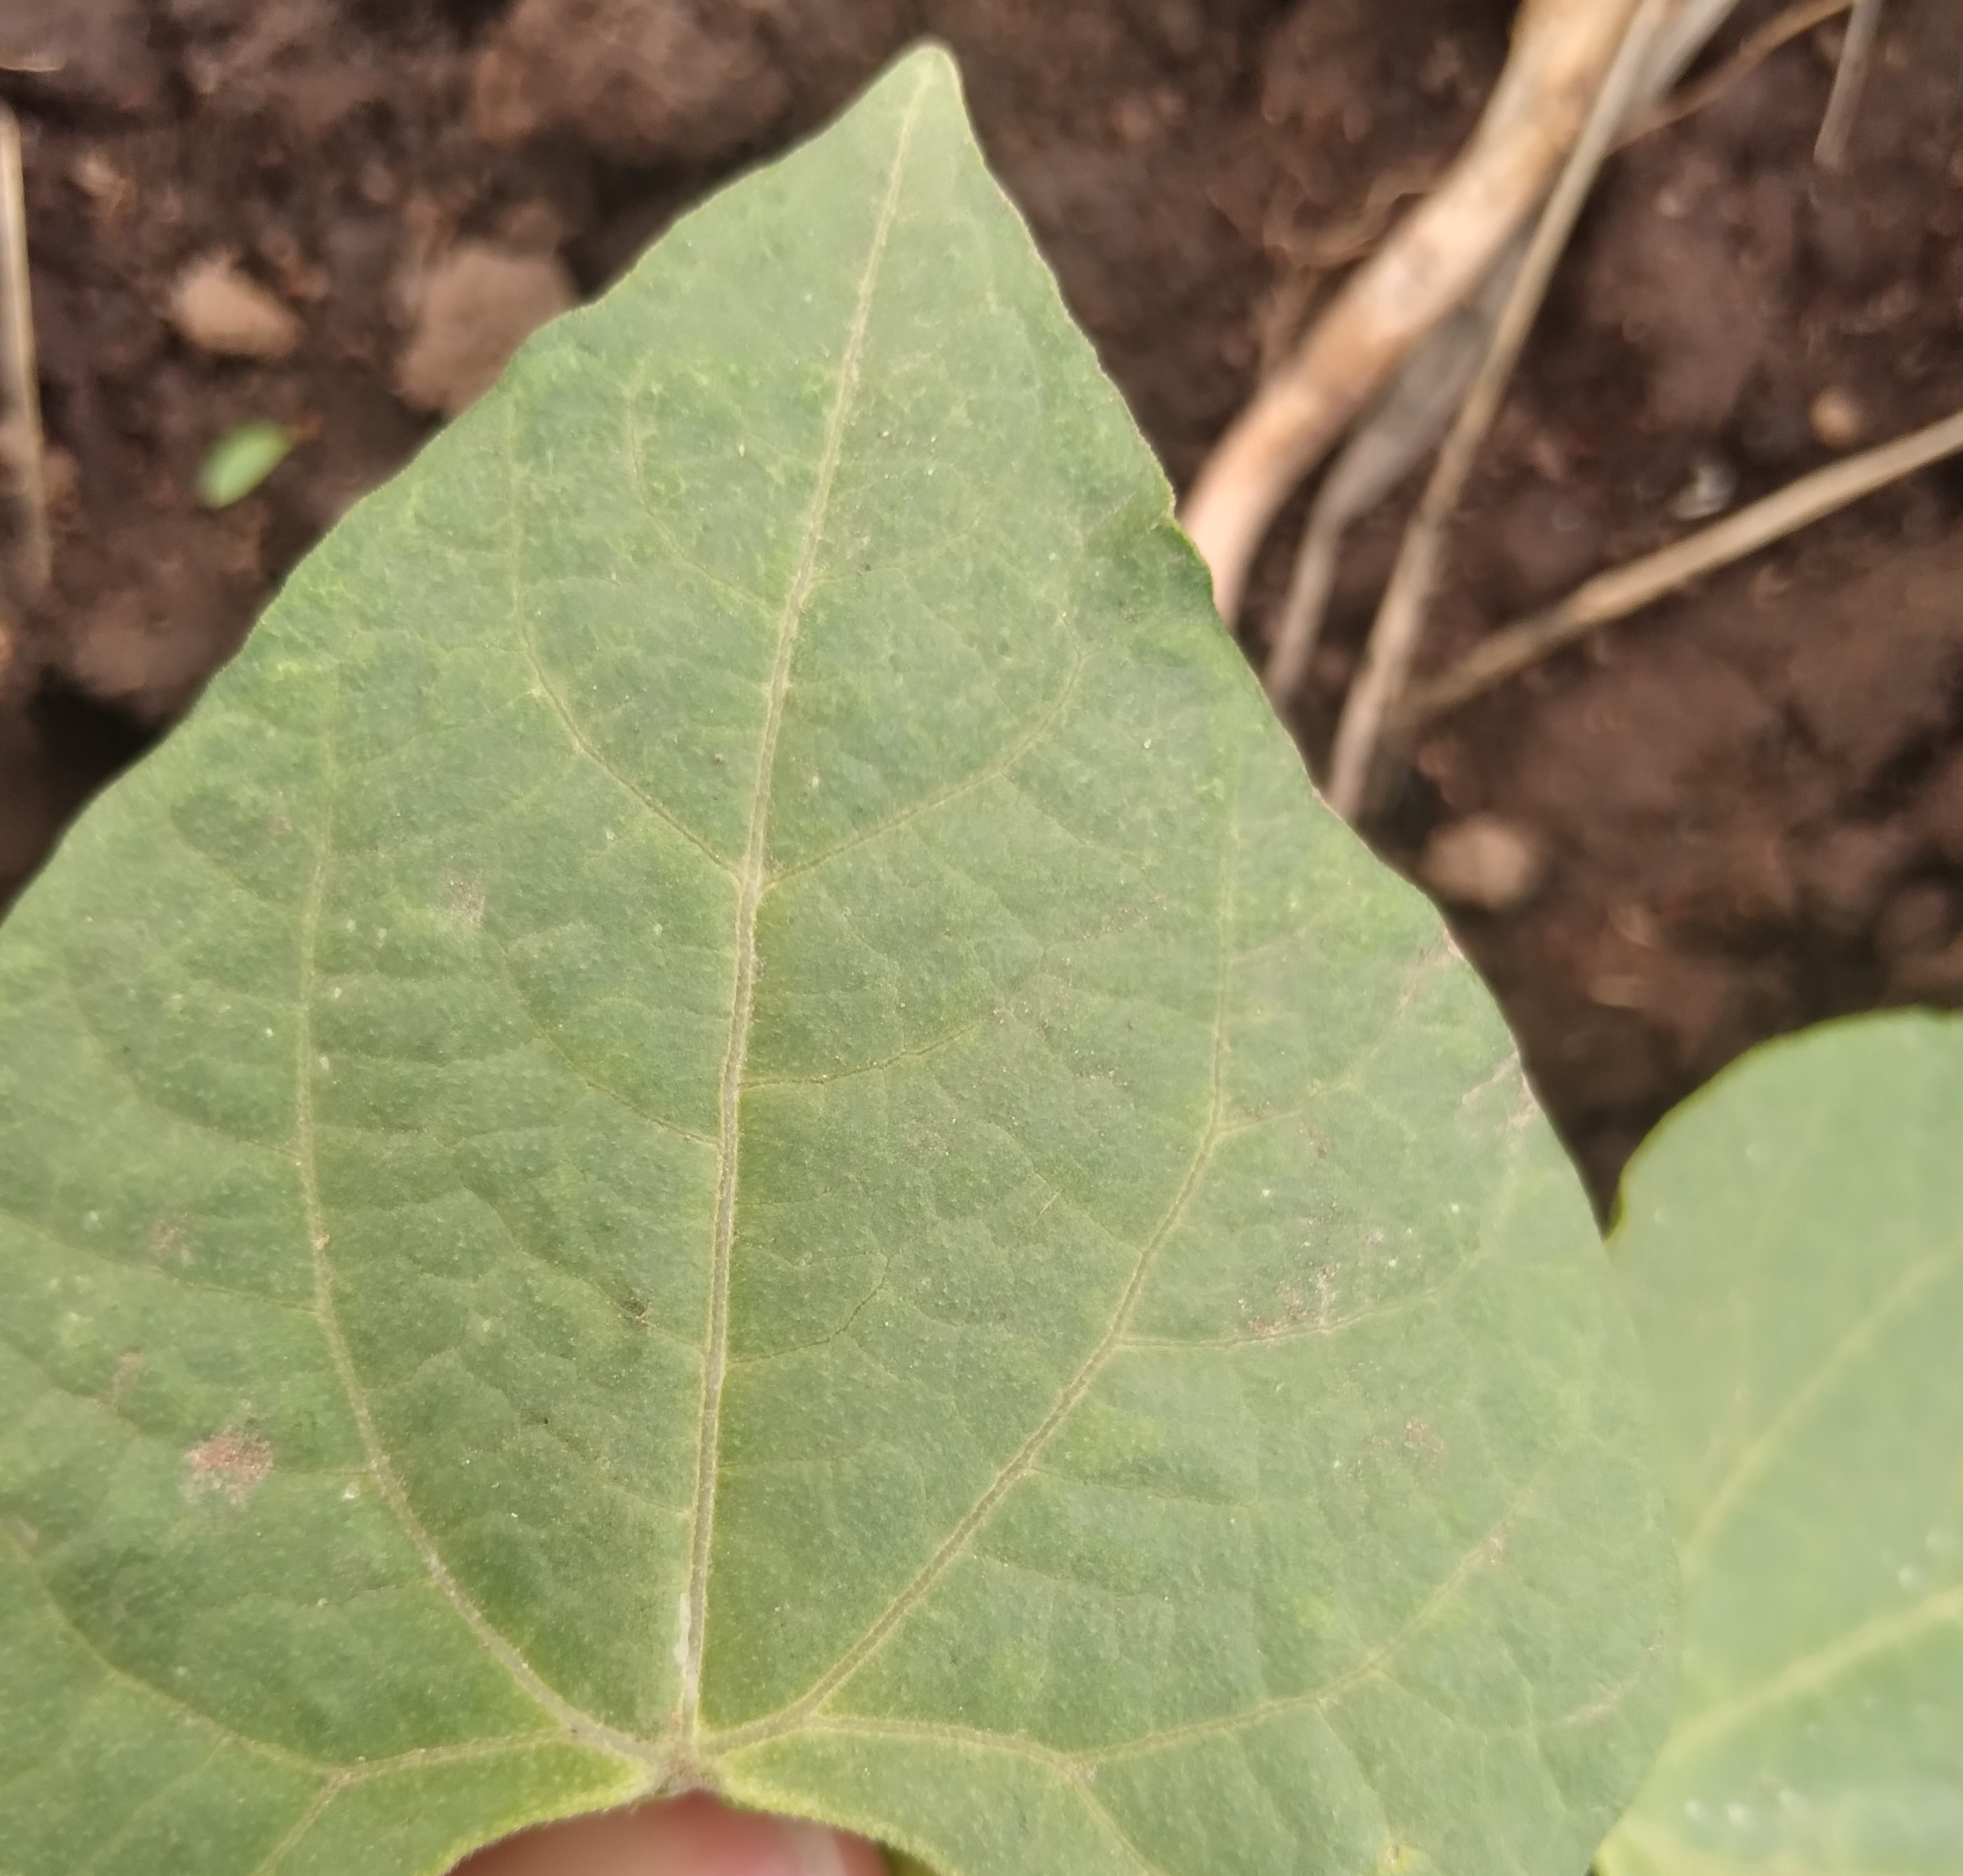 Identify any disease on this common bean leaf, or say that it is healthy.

healthy
